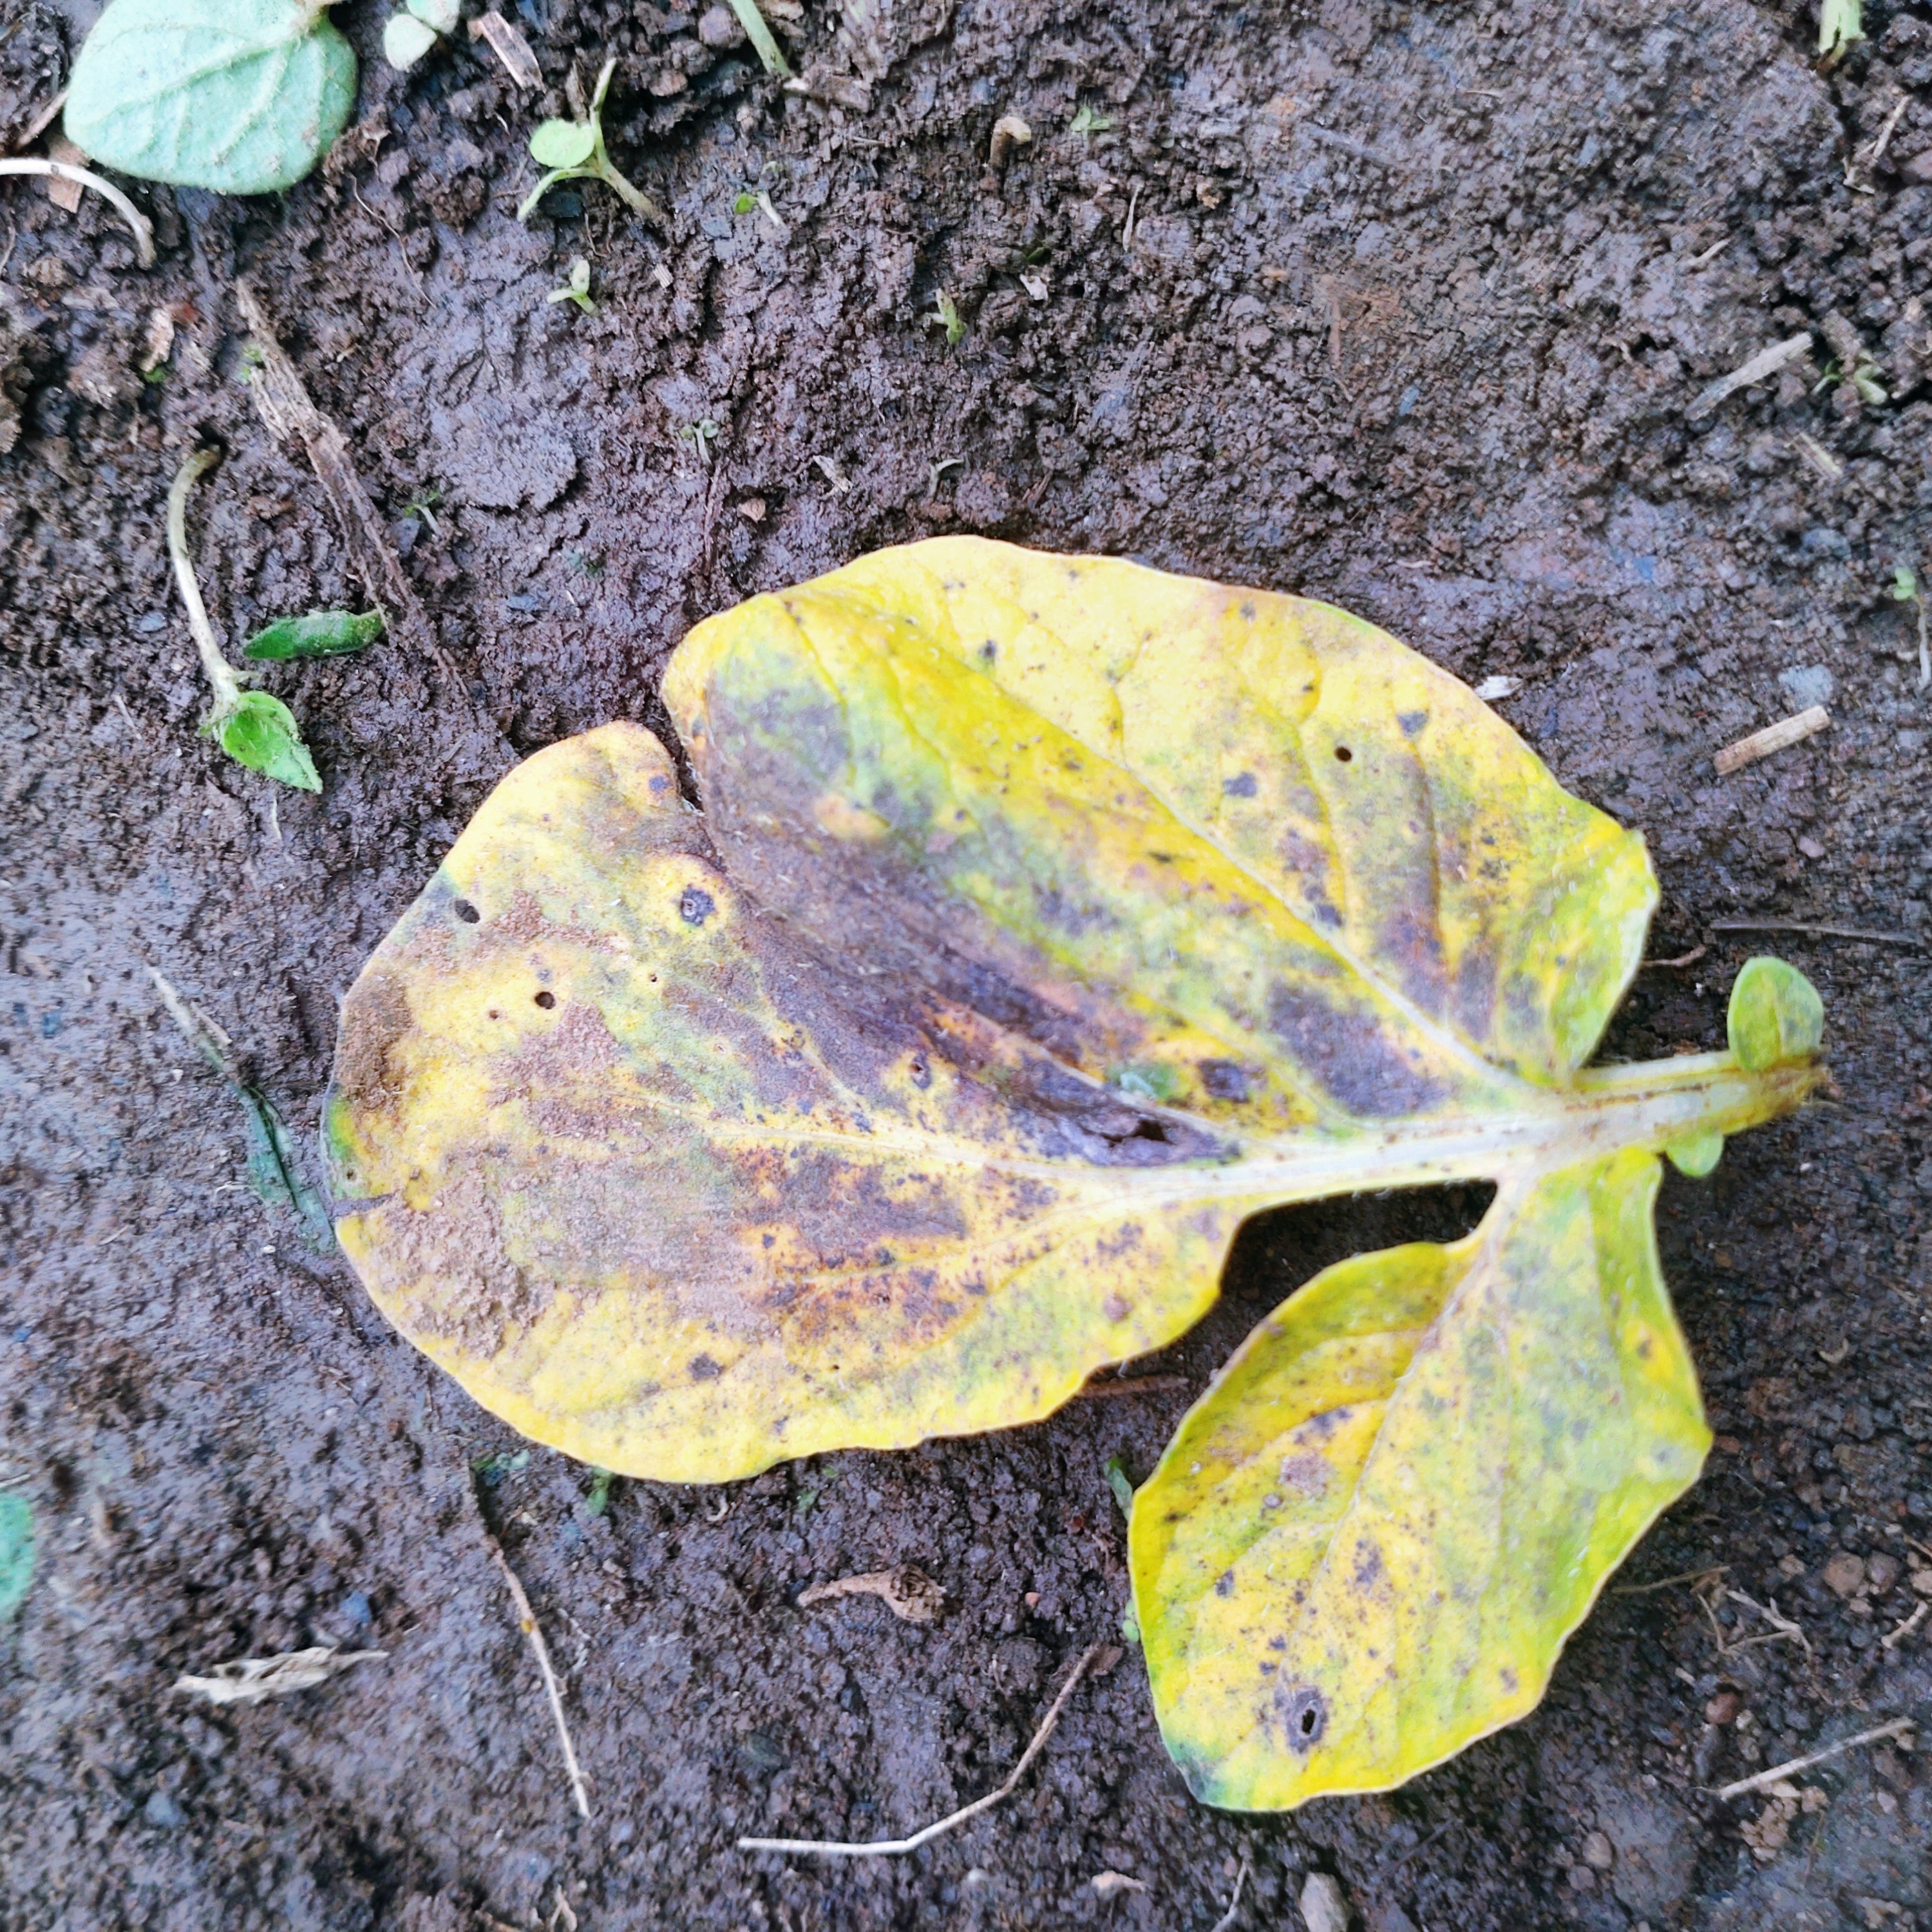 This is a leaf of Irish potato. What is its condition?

late blight
